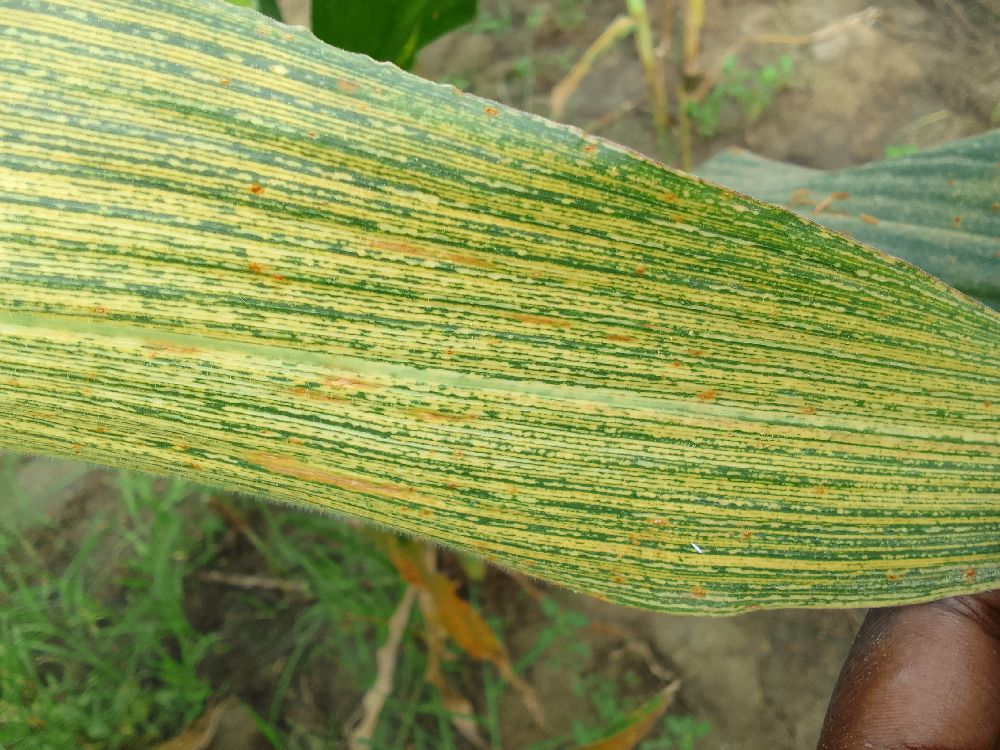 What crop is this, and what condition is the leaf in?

maize, maize streak virus
